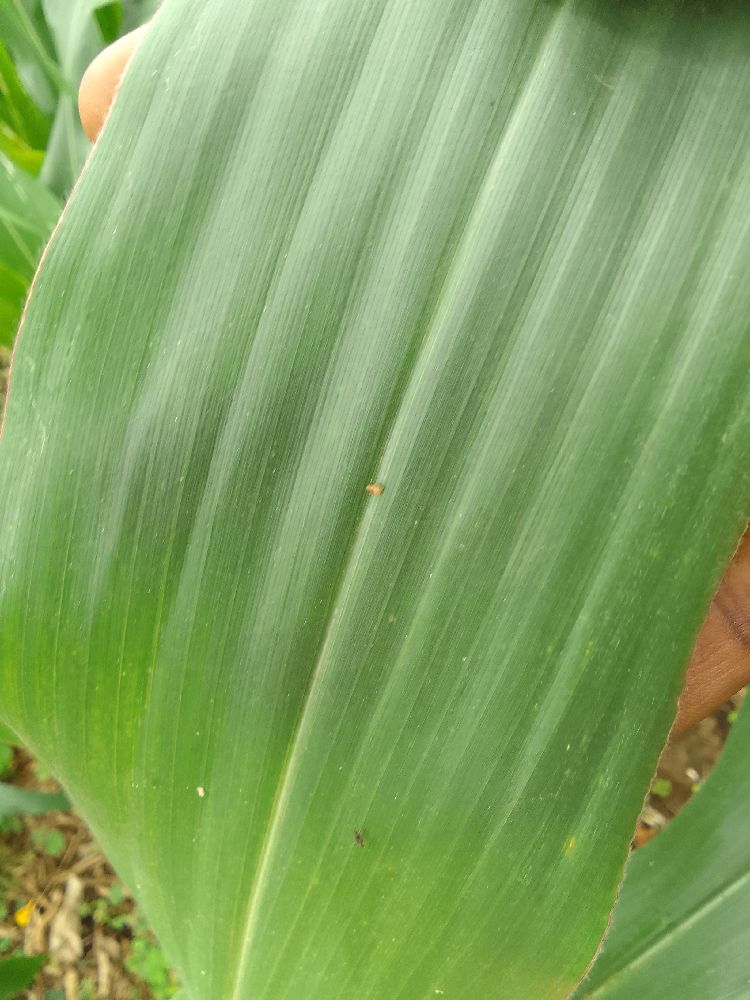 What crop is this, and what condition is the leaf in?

maize, healthy
